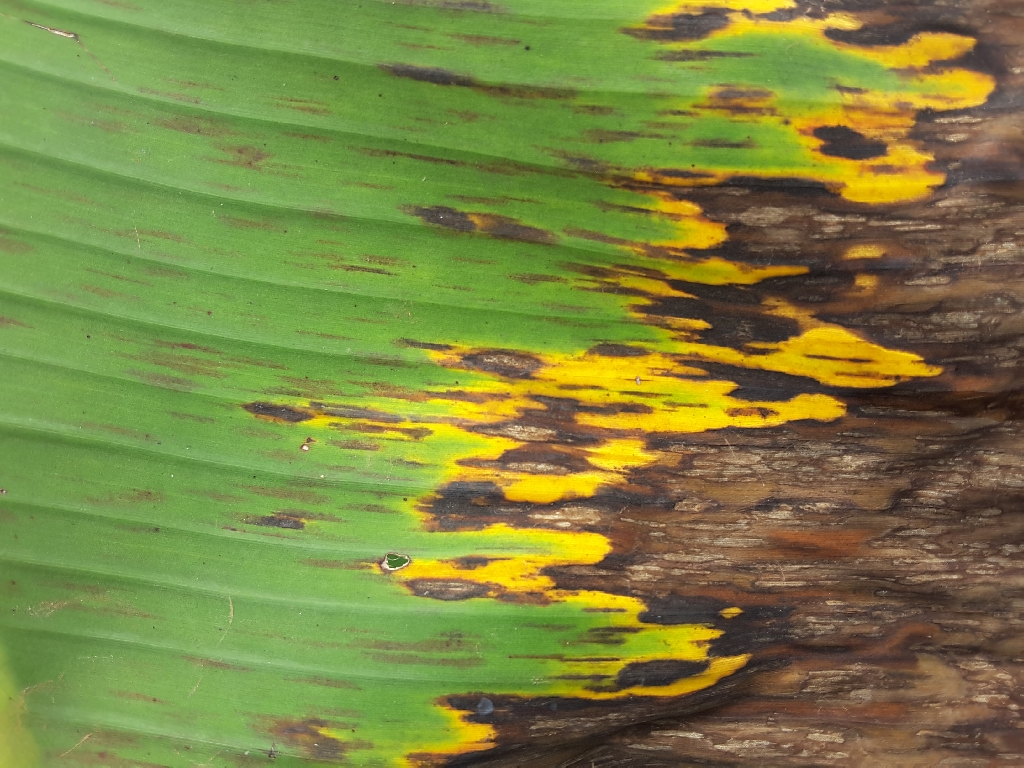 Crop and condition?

banana, black sigatoka
